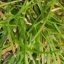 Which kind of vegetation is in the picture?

grass
